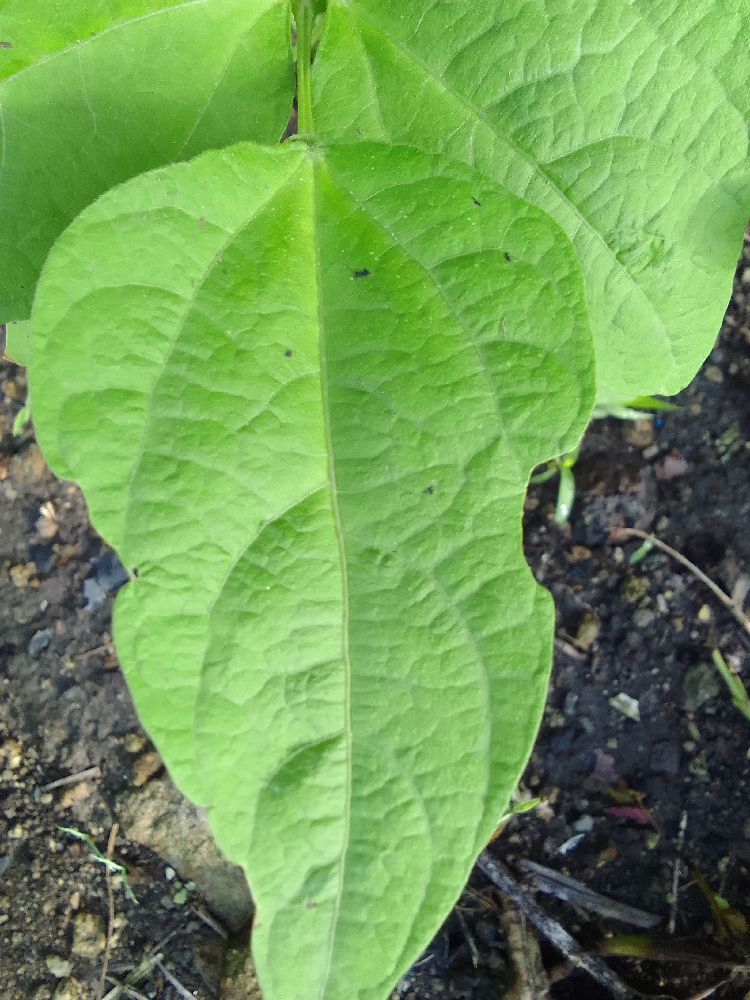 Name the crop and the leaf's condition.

common bean, healthy
